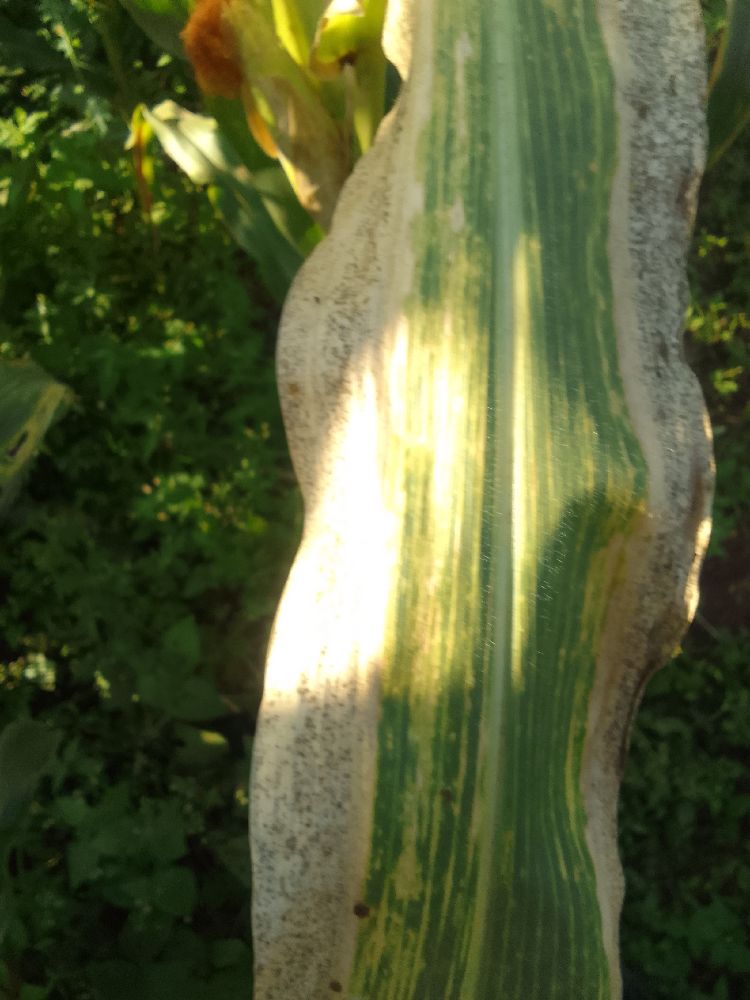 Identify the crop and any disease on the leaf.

maize, maize lethal necrosis
